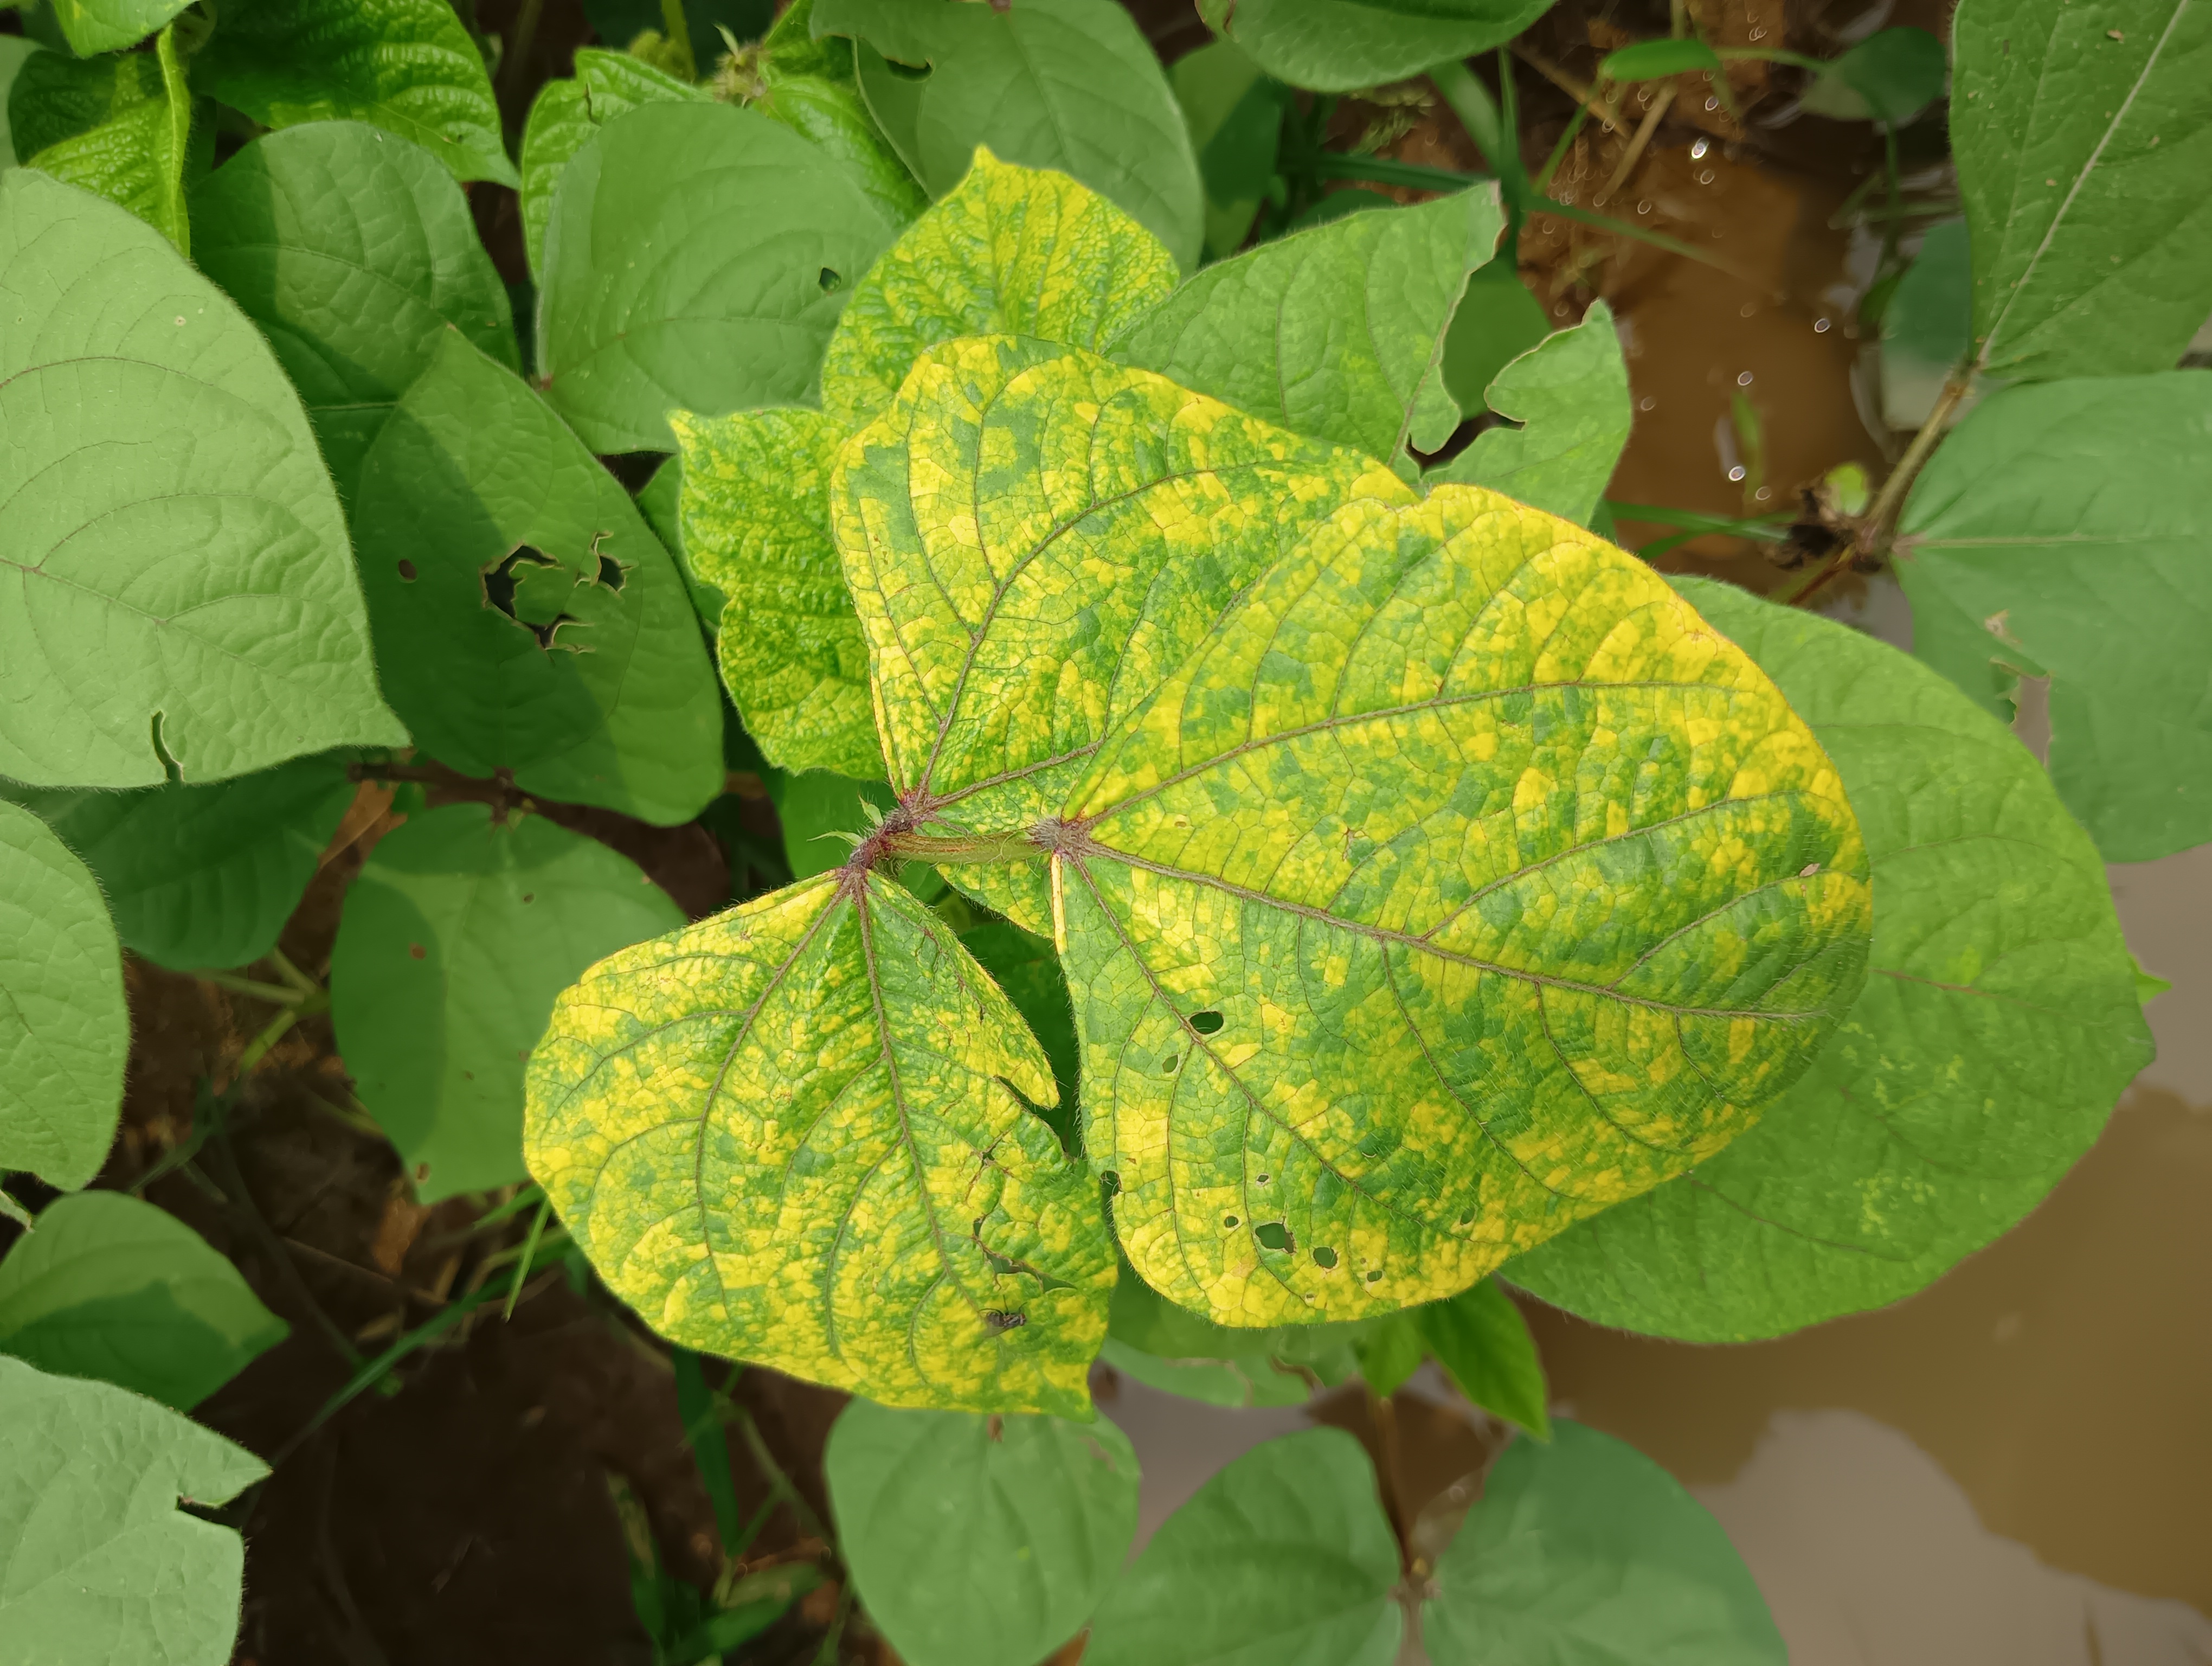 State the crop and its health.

mungbean, yellow mosaic
